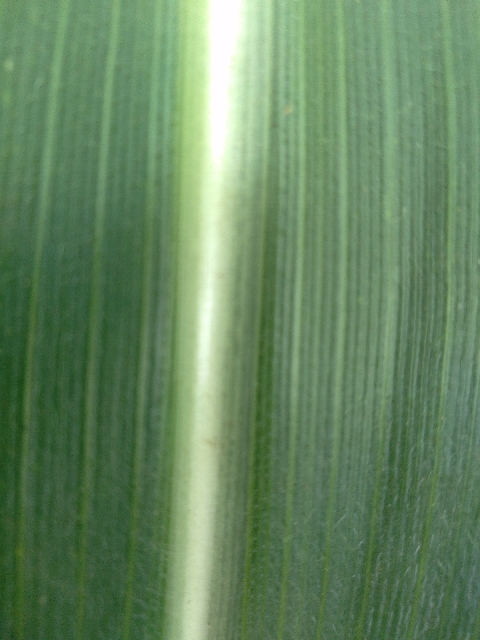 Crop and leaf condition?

maize, healthy
